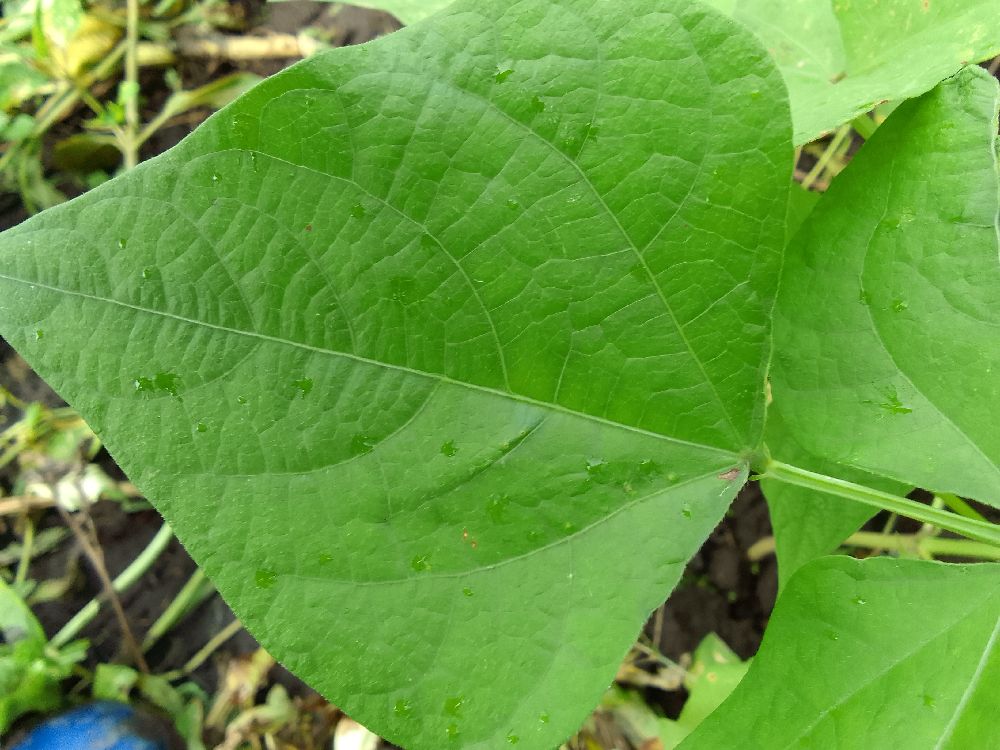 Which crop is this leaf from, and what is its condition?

common bean, healthy
